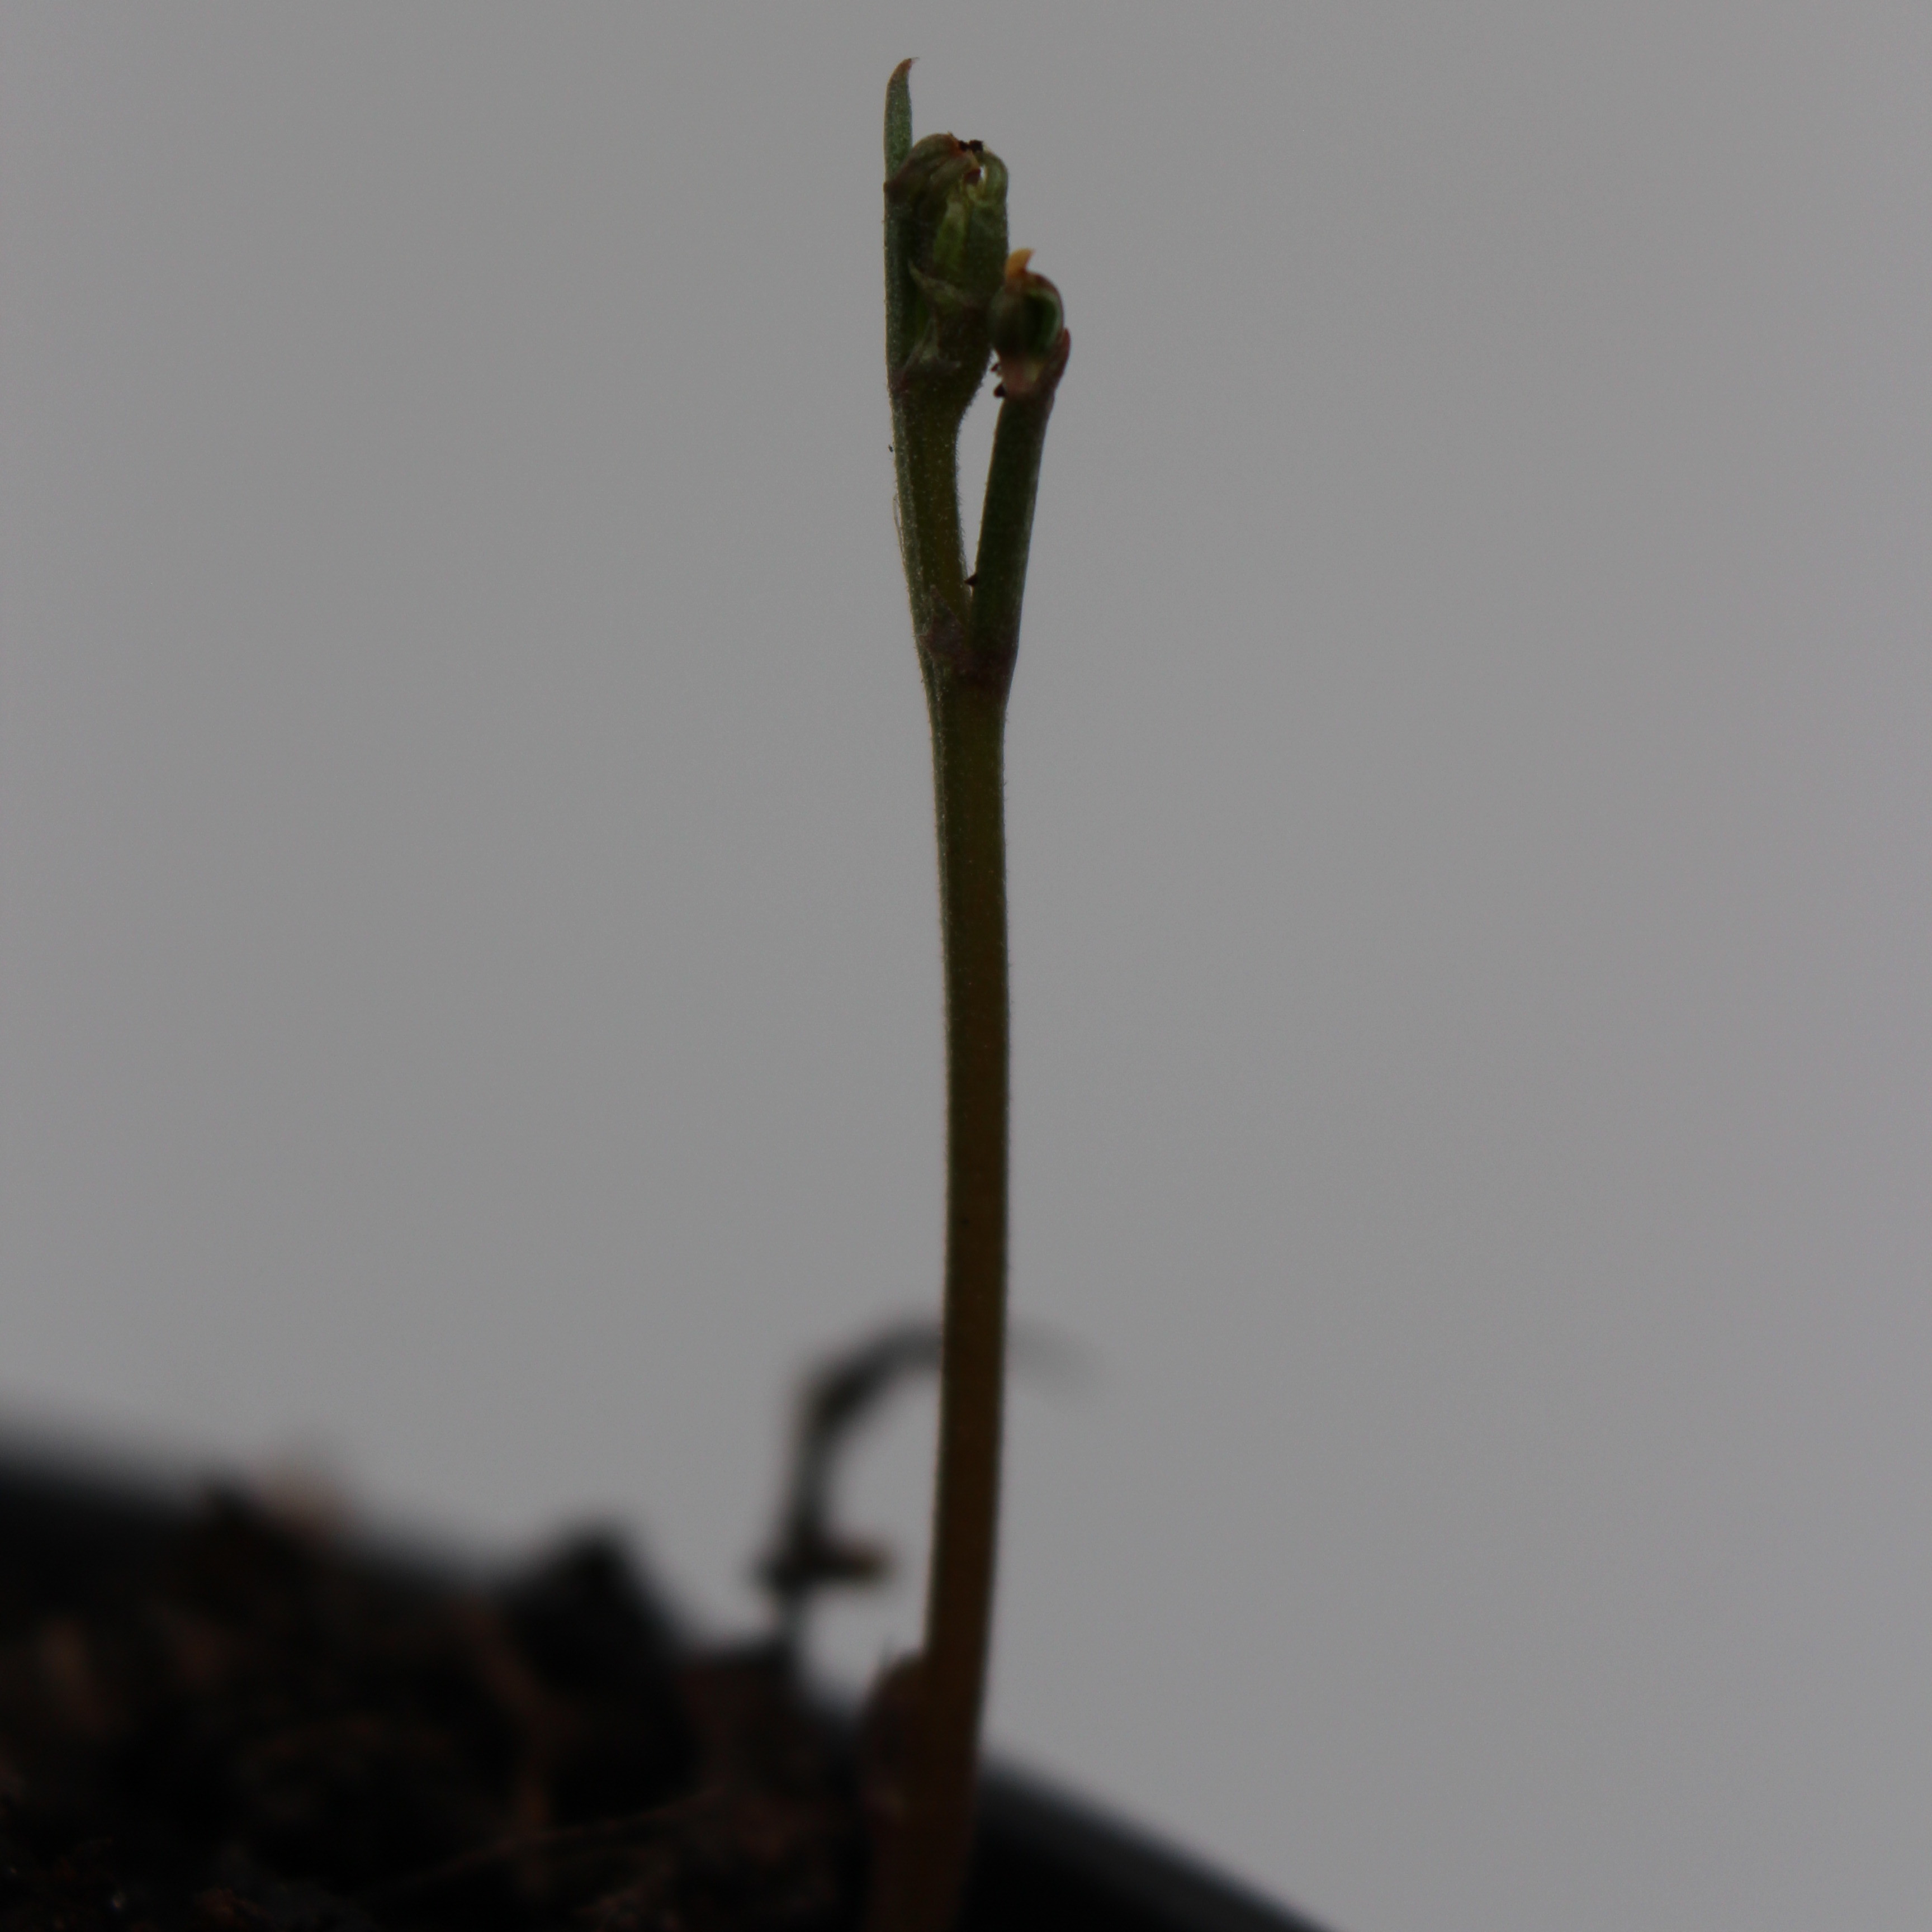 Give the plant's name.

Vicia sativa
